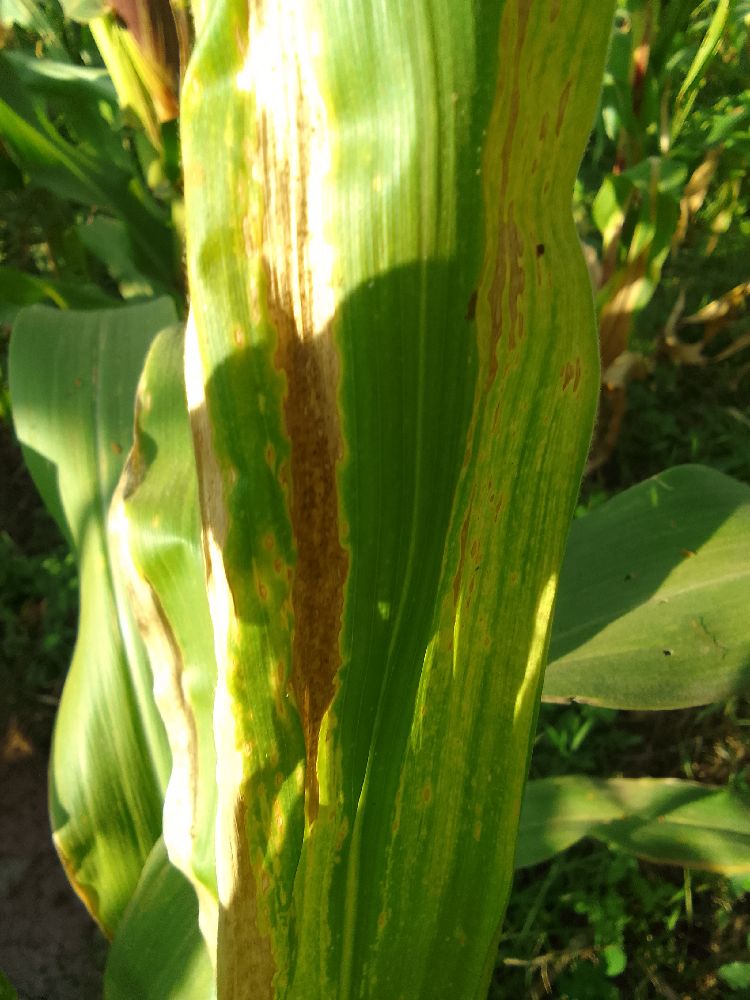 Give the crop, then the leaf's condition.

maize, maize lethal necrosis
